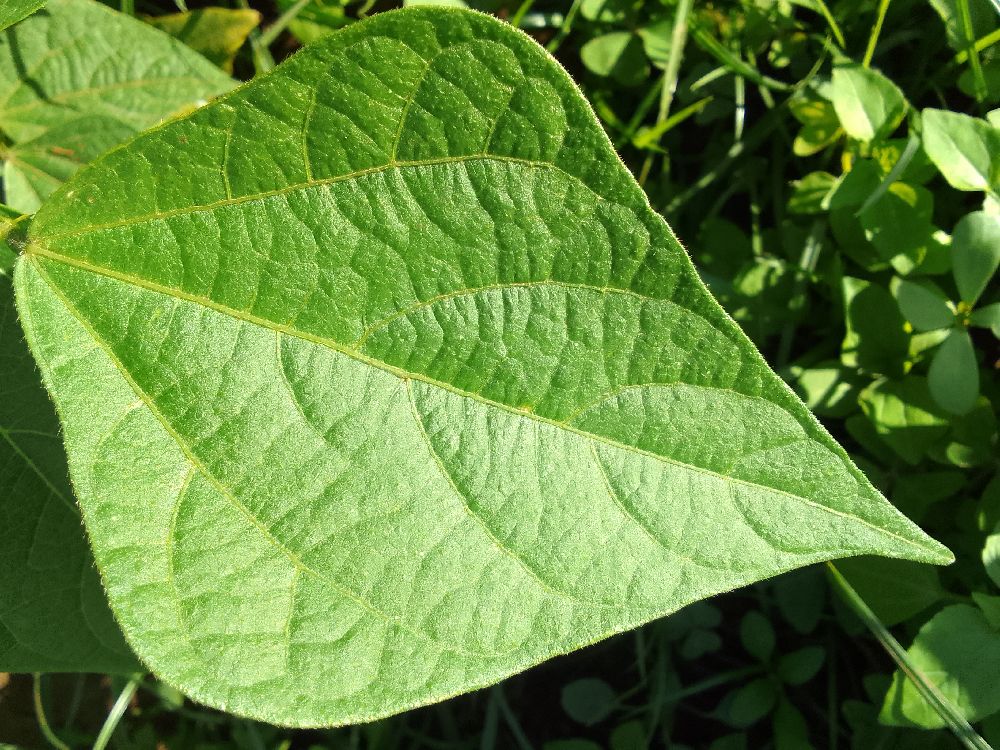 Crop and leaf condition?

common bean, healthy
